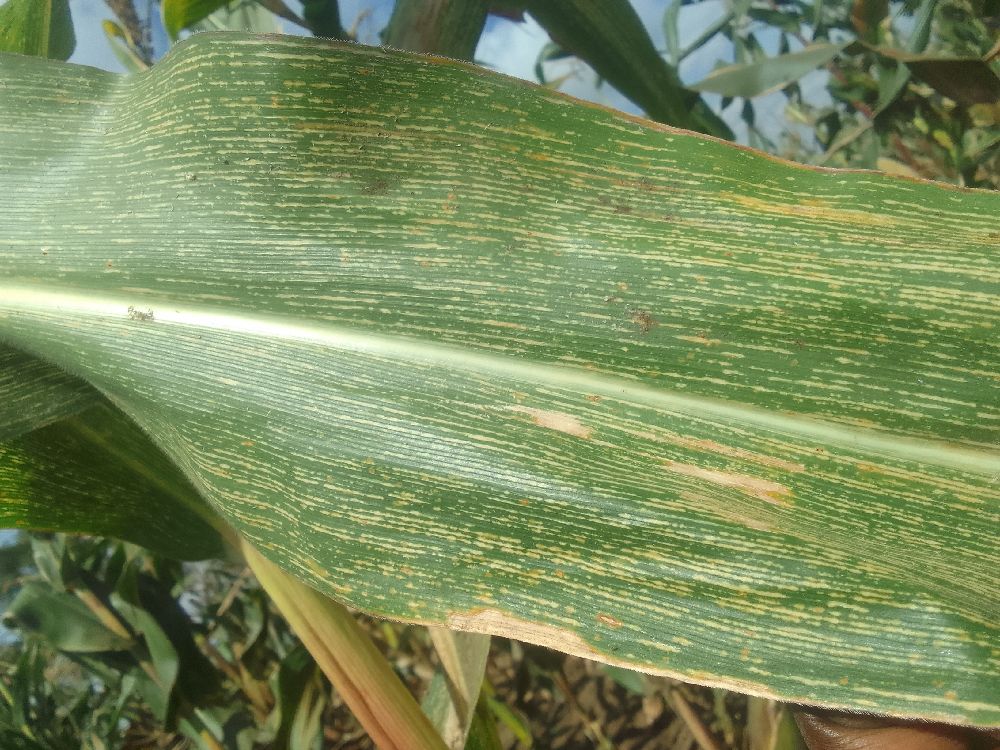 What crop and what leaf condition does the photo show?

maize, maize streak virus
